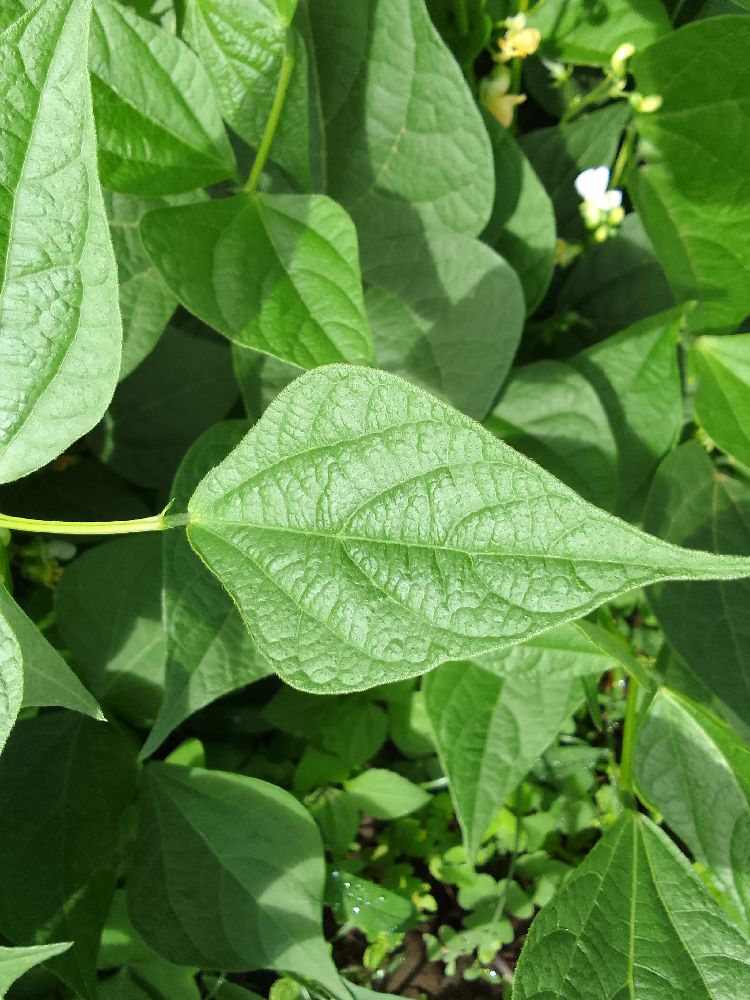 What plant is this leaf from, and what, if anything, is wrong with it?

common bean, healthy
